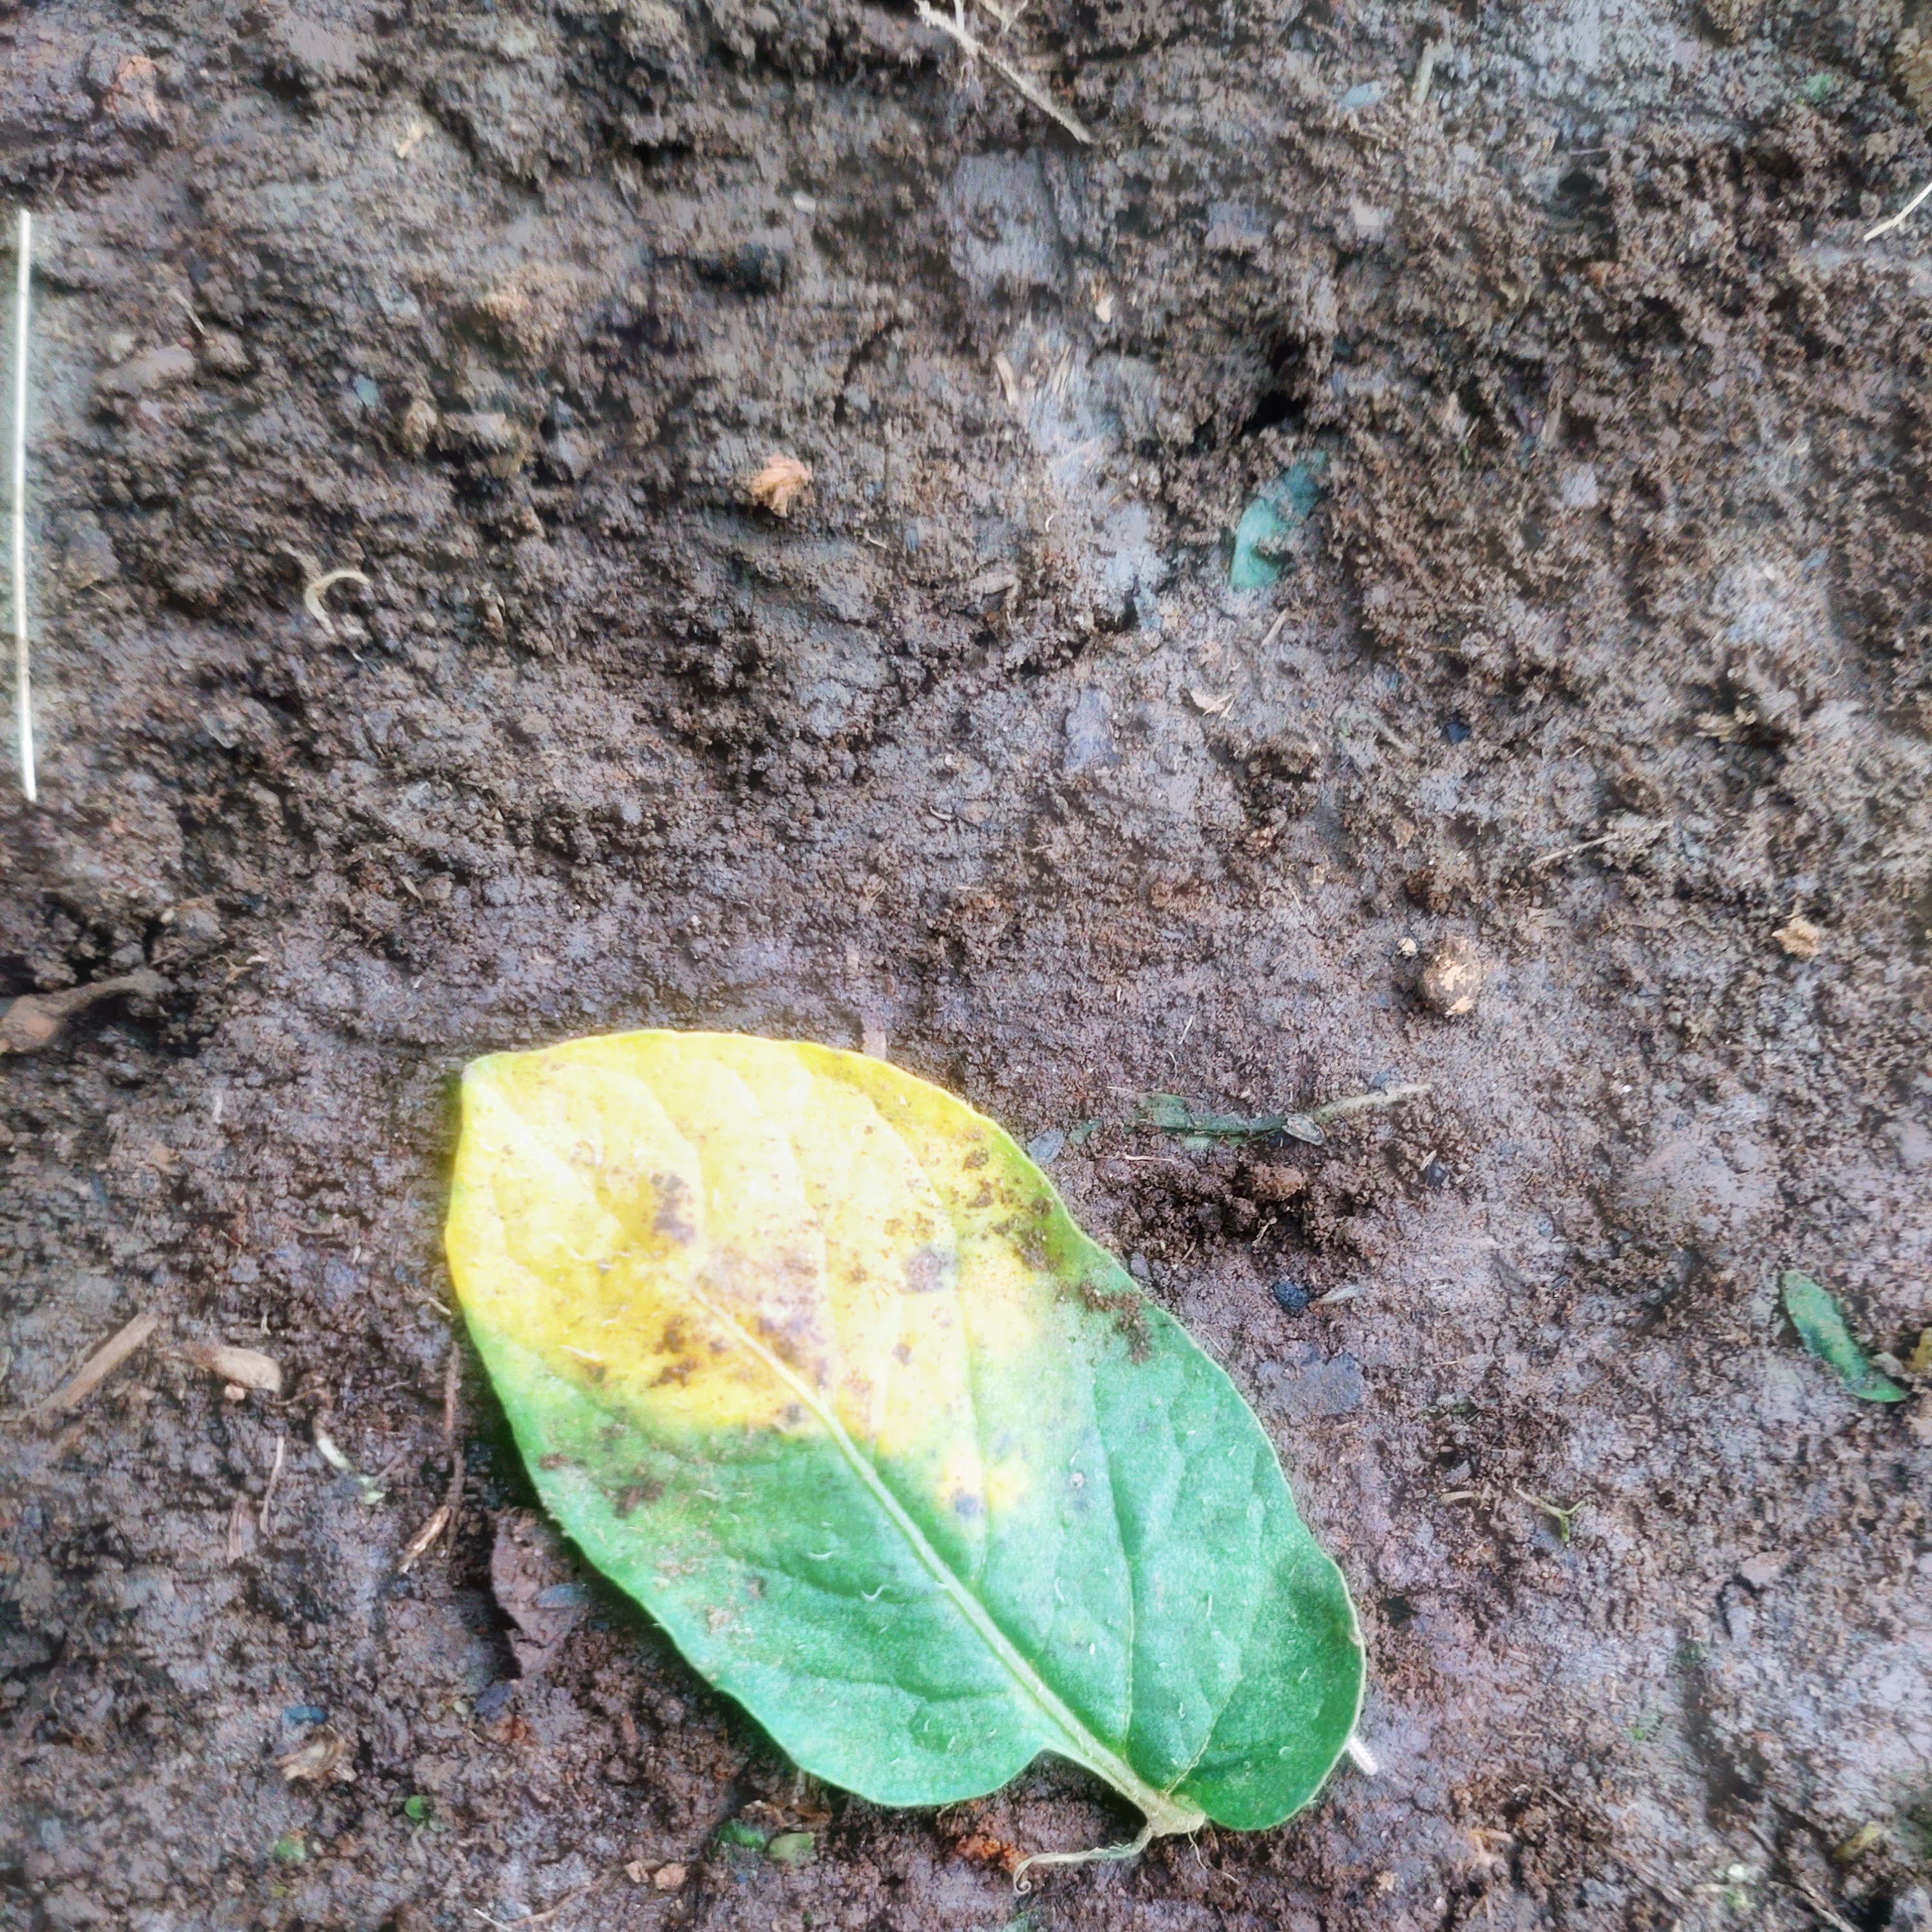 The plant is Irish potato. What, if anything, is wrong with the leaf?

late blight
